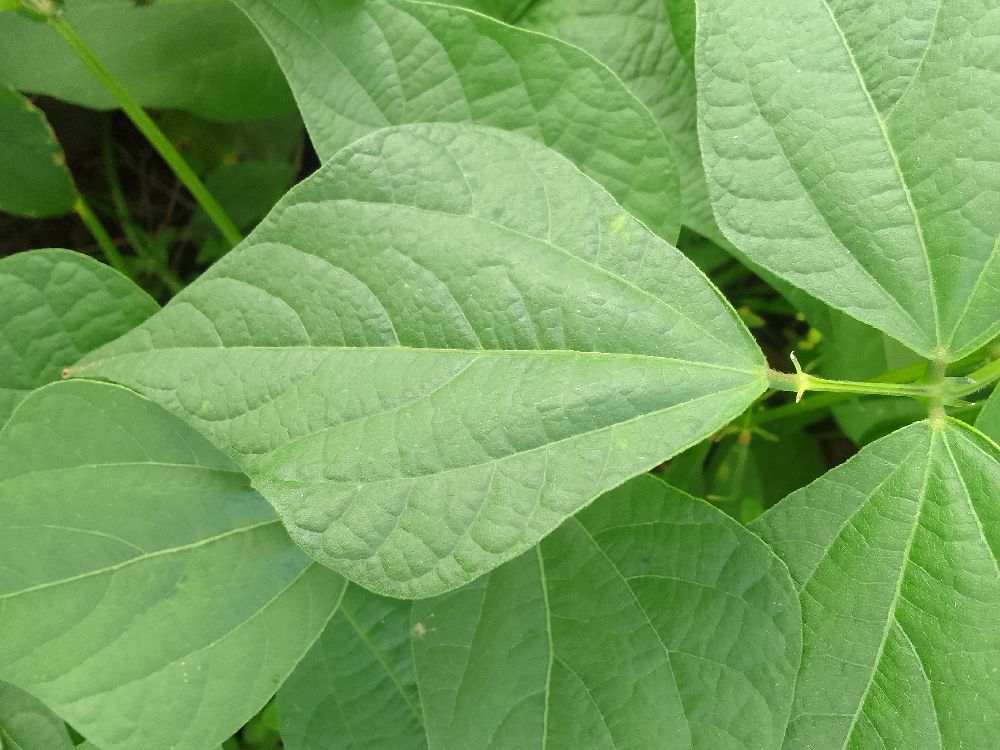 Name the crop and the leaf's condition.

common bean, healthy
